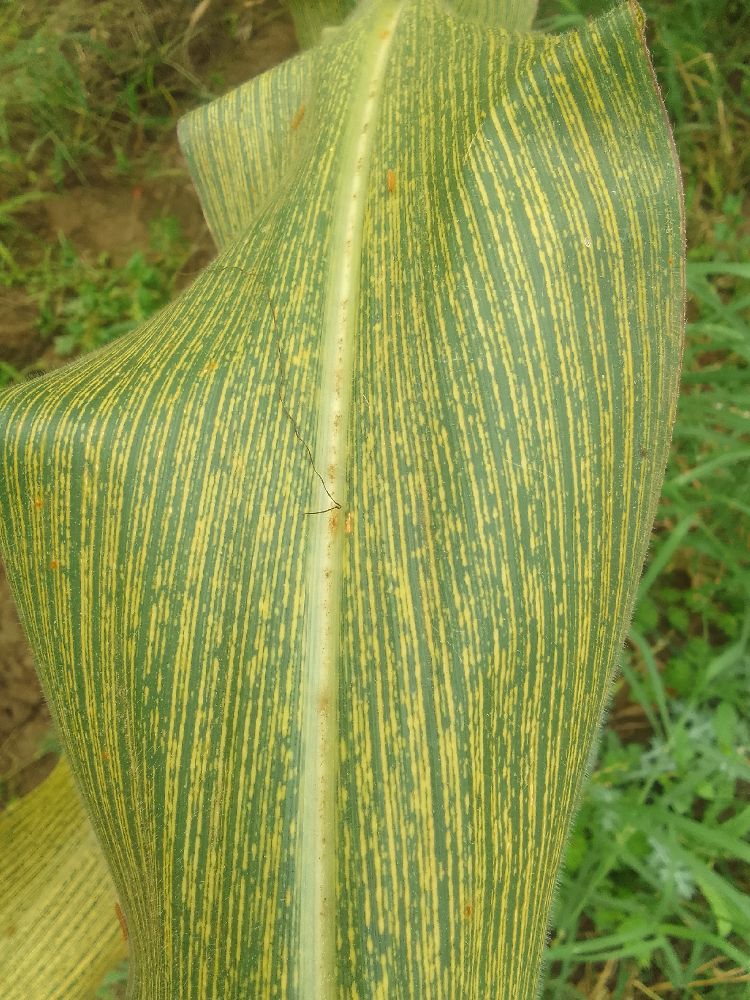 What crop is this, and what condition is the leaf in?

maize, maize streak virus
